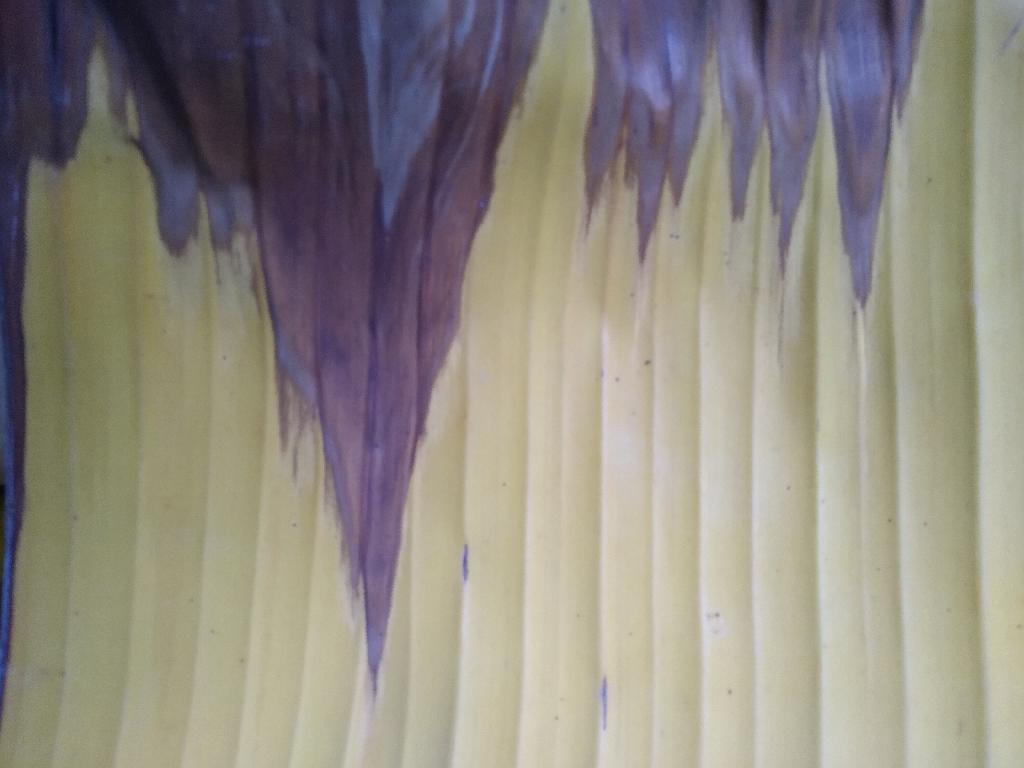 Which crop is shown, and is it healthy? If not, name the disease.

banana, fusarium wilt race 1
